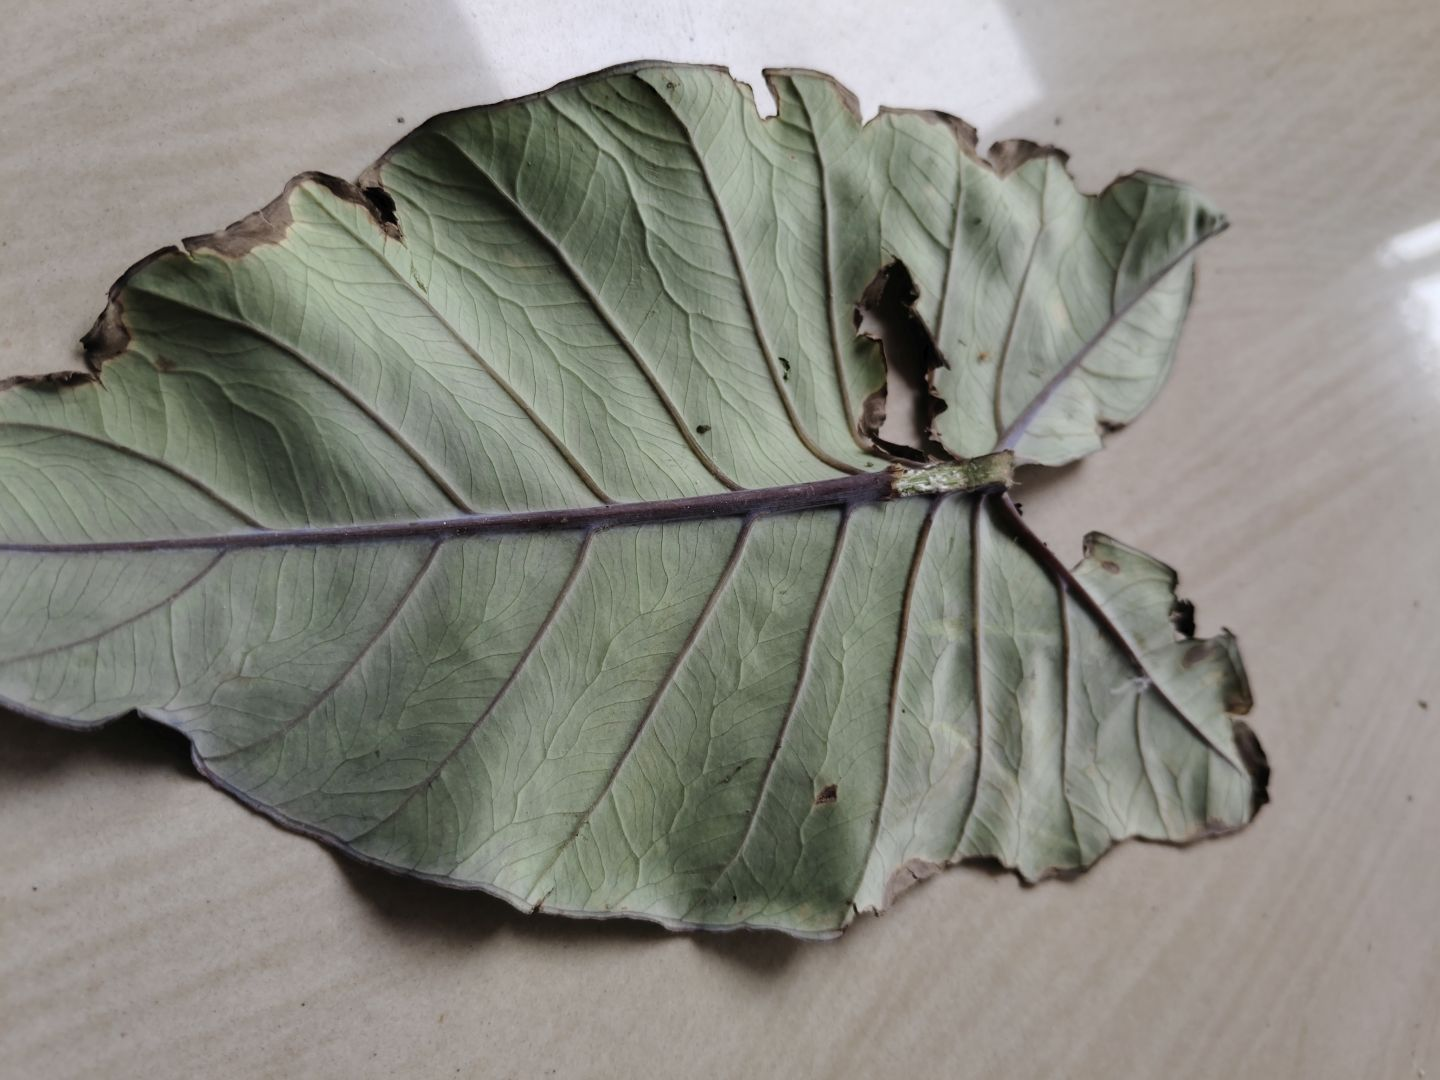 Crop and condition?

taro, leaf blight
